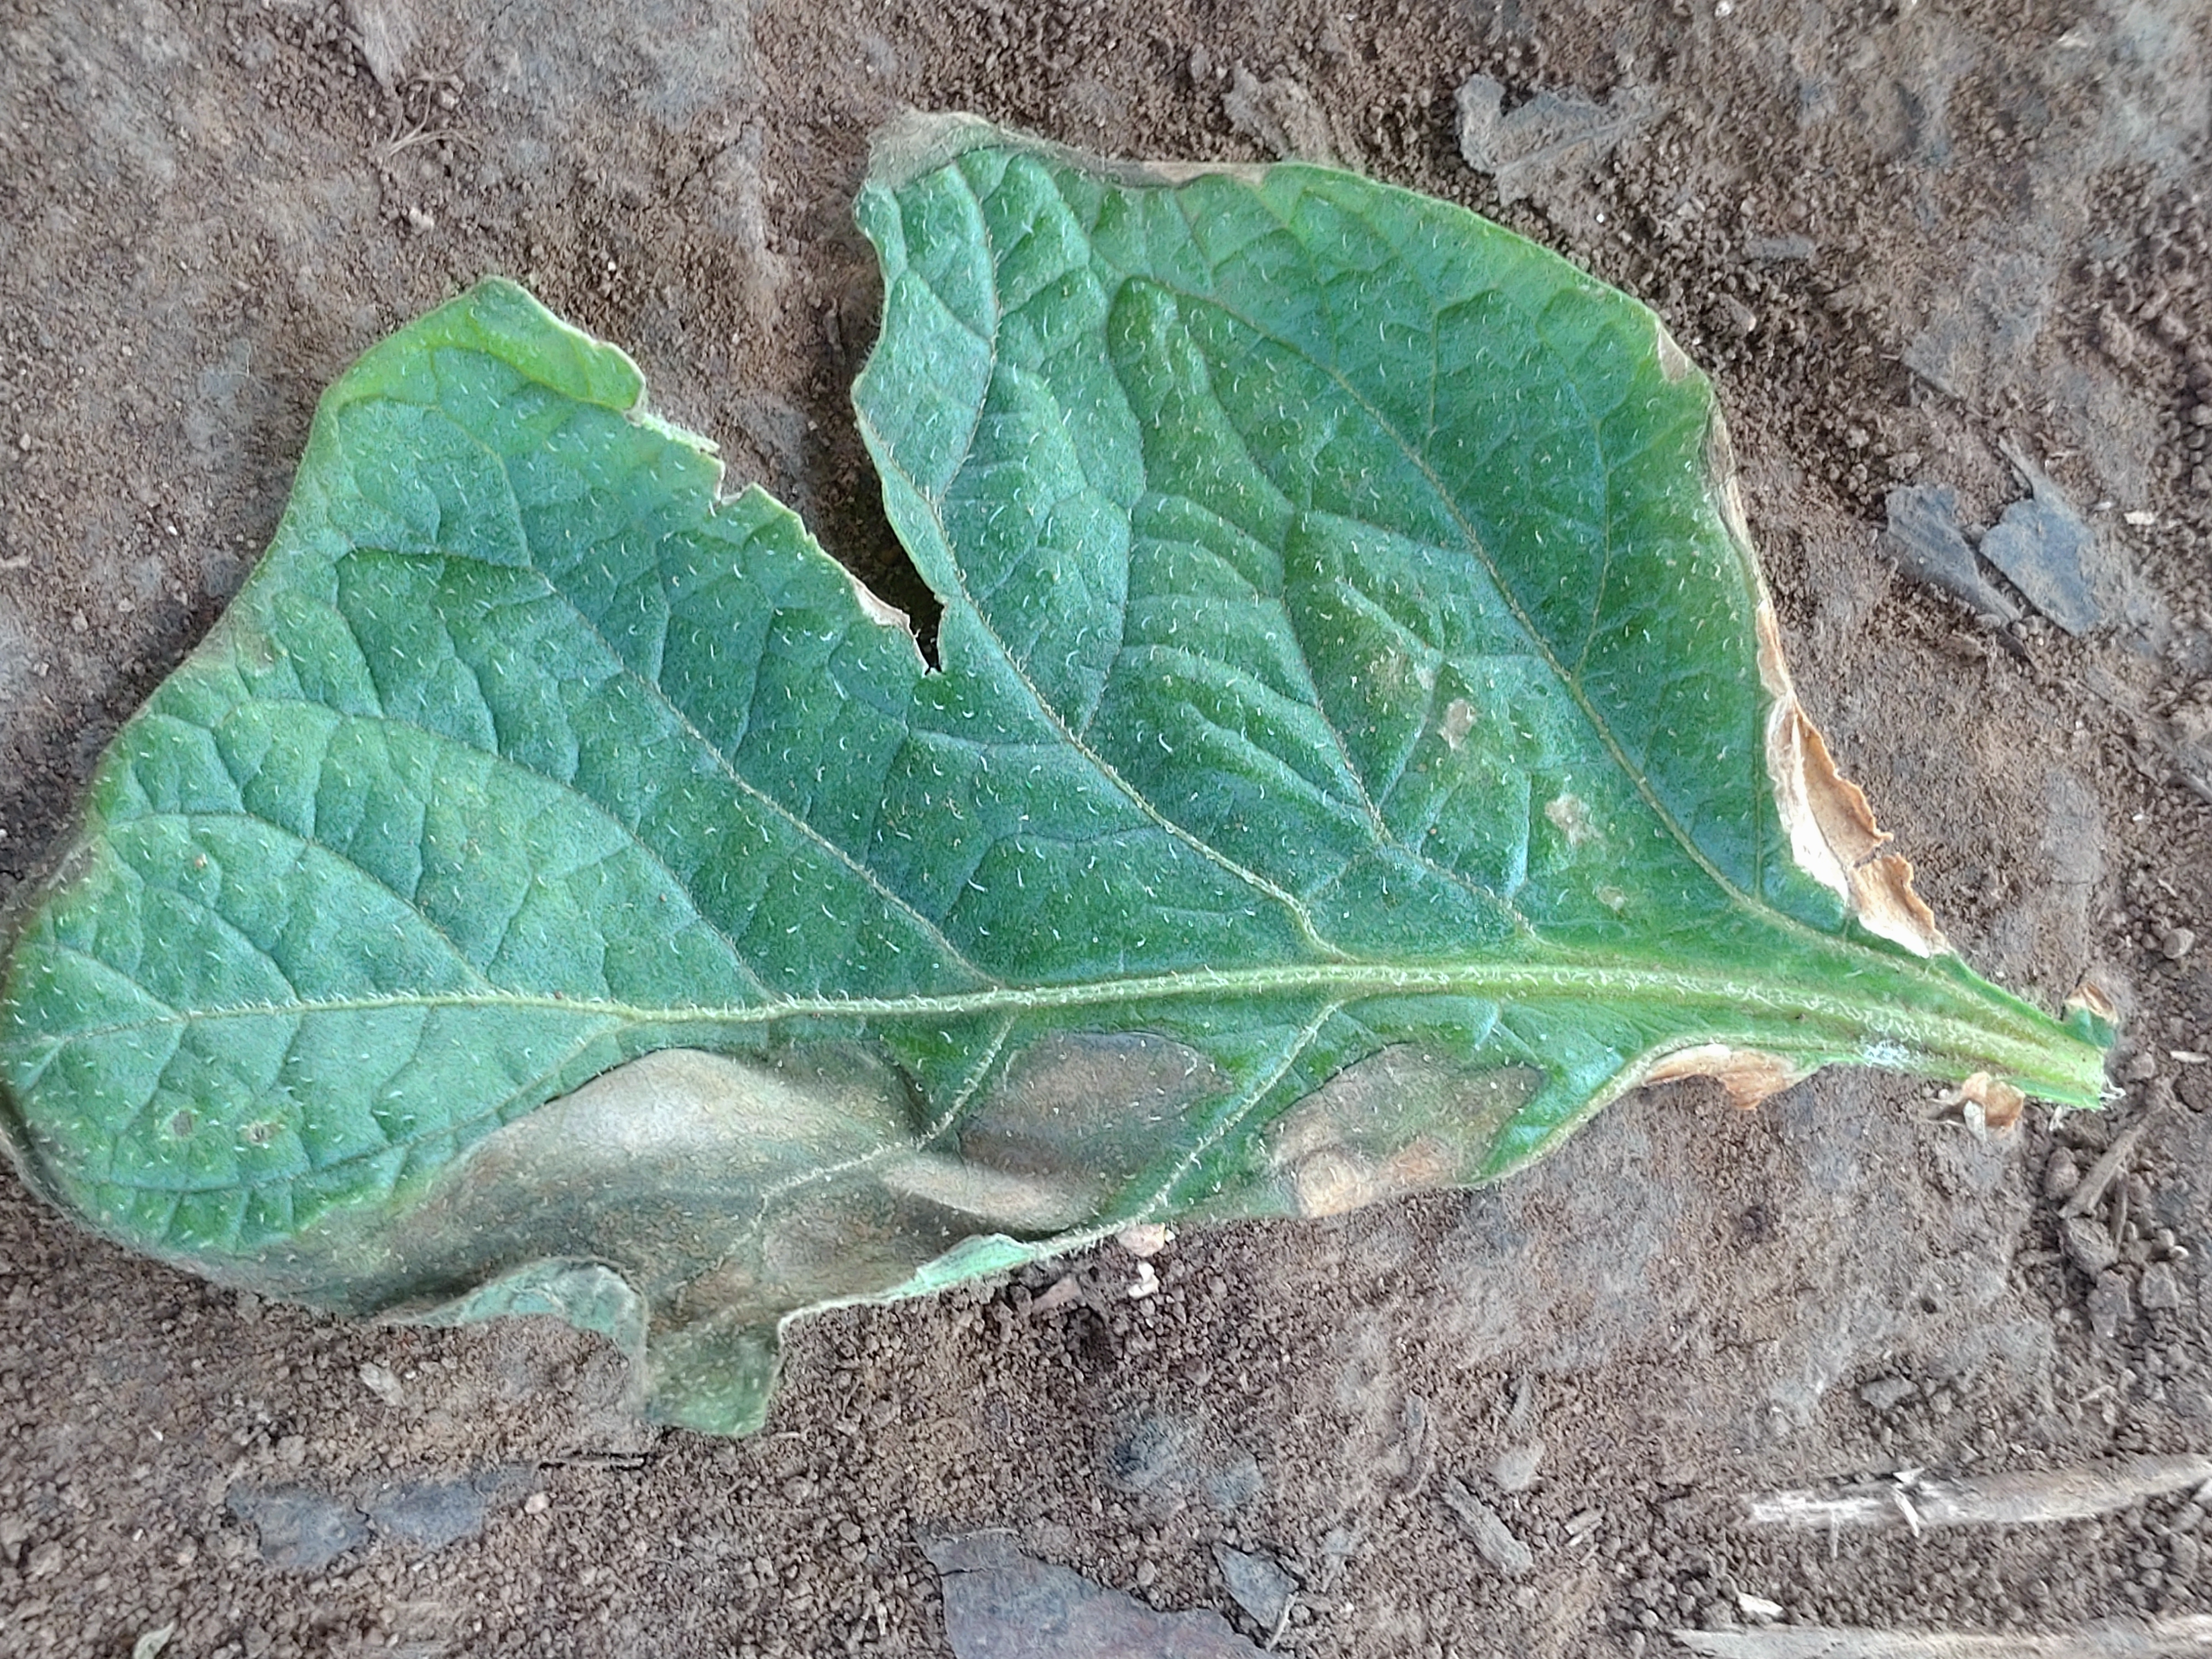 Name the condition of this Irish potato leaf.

early blight
